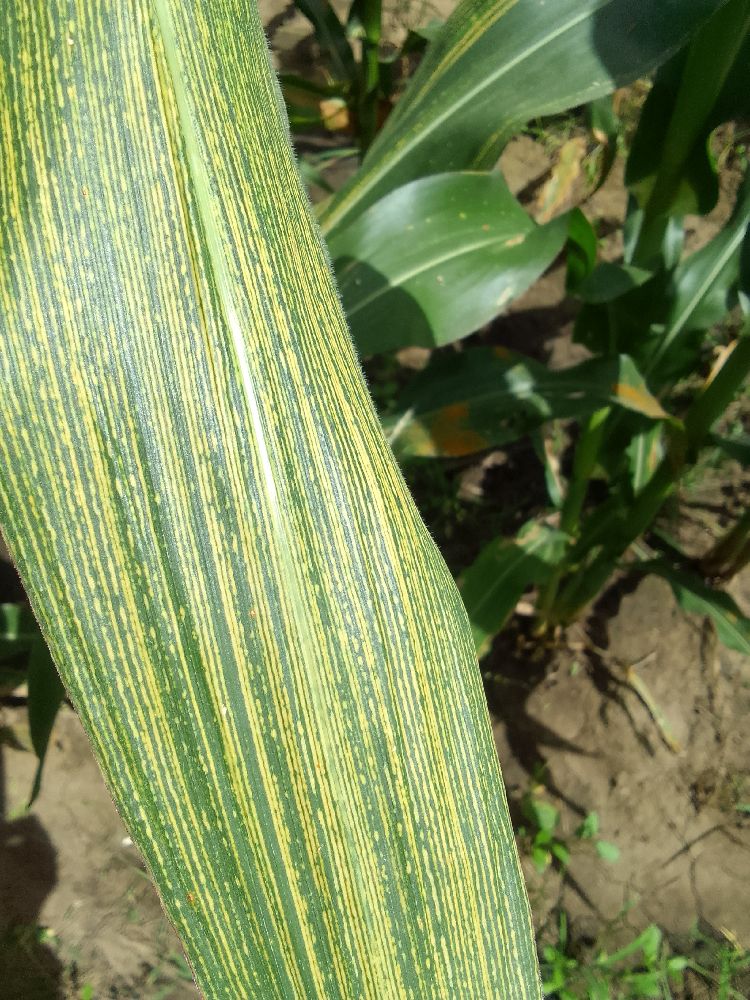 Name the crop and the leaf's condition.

maize, maize streak virus
